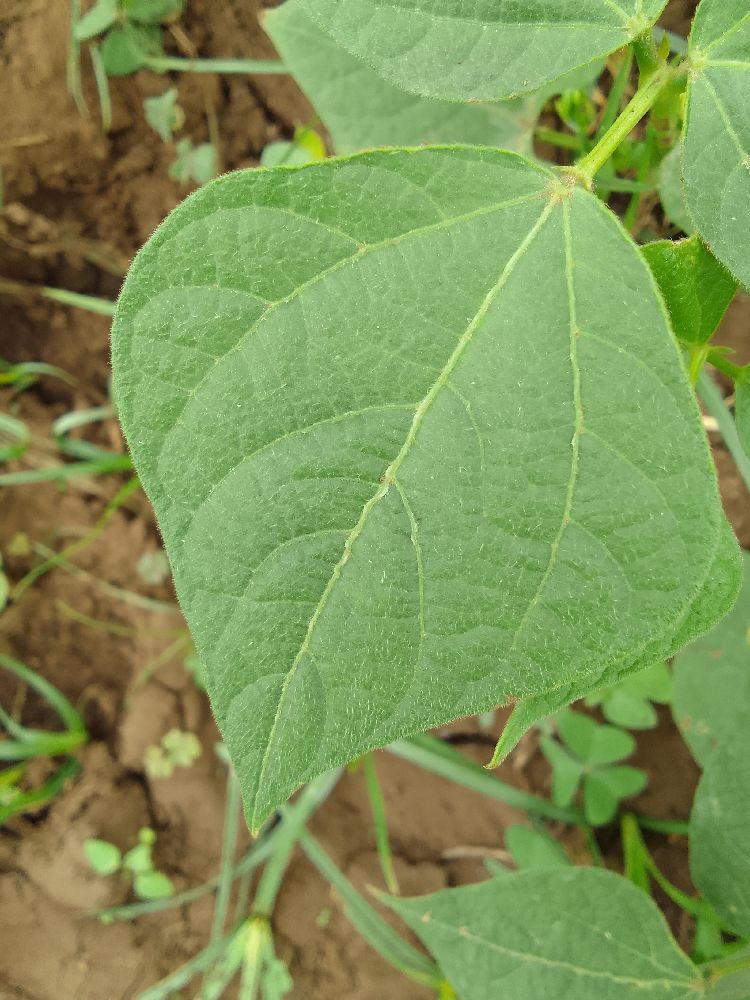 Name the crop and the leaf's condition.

common bean, healthy
